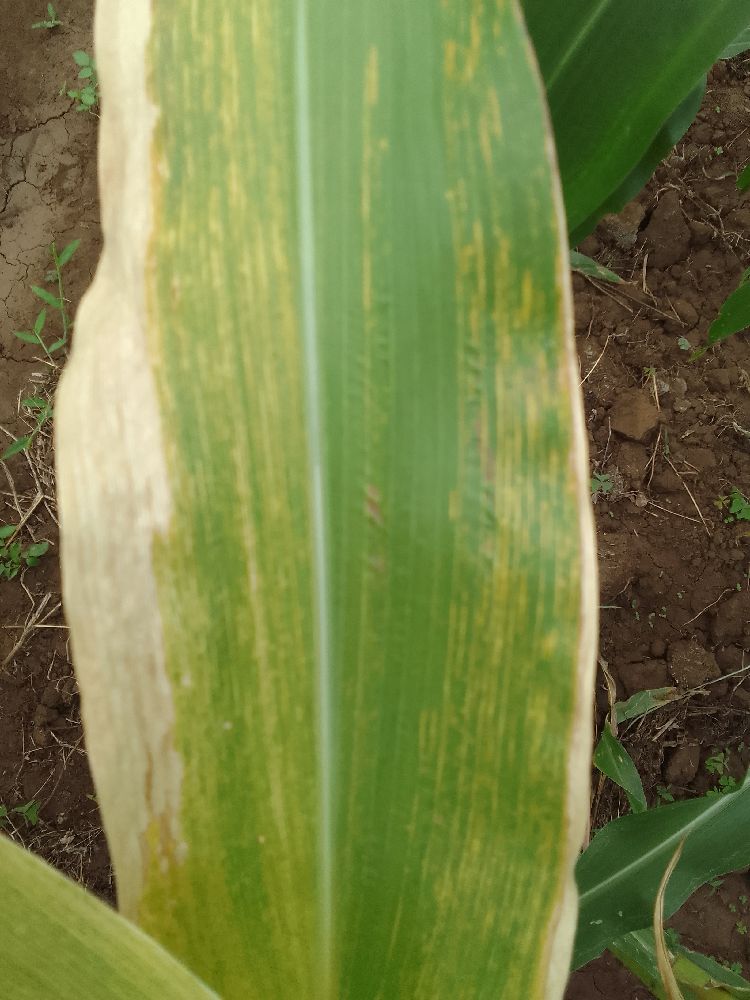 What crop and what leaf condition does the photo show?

maize, maize lethal necrosis
